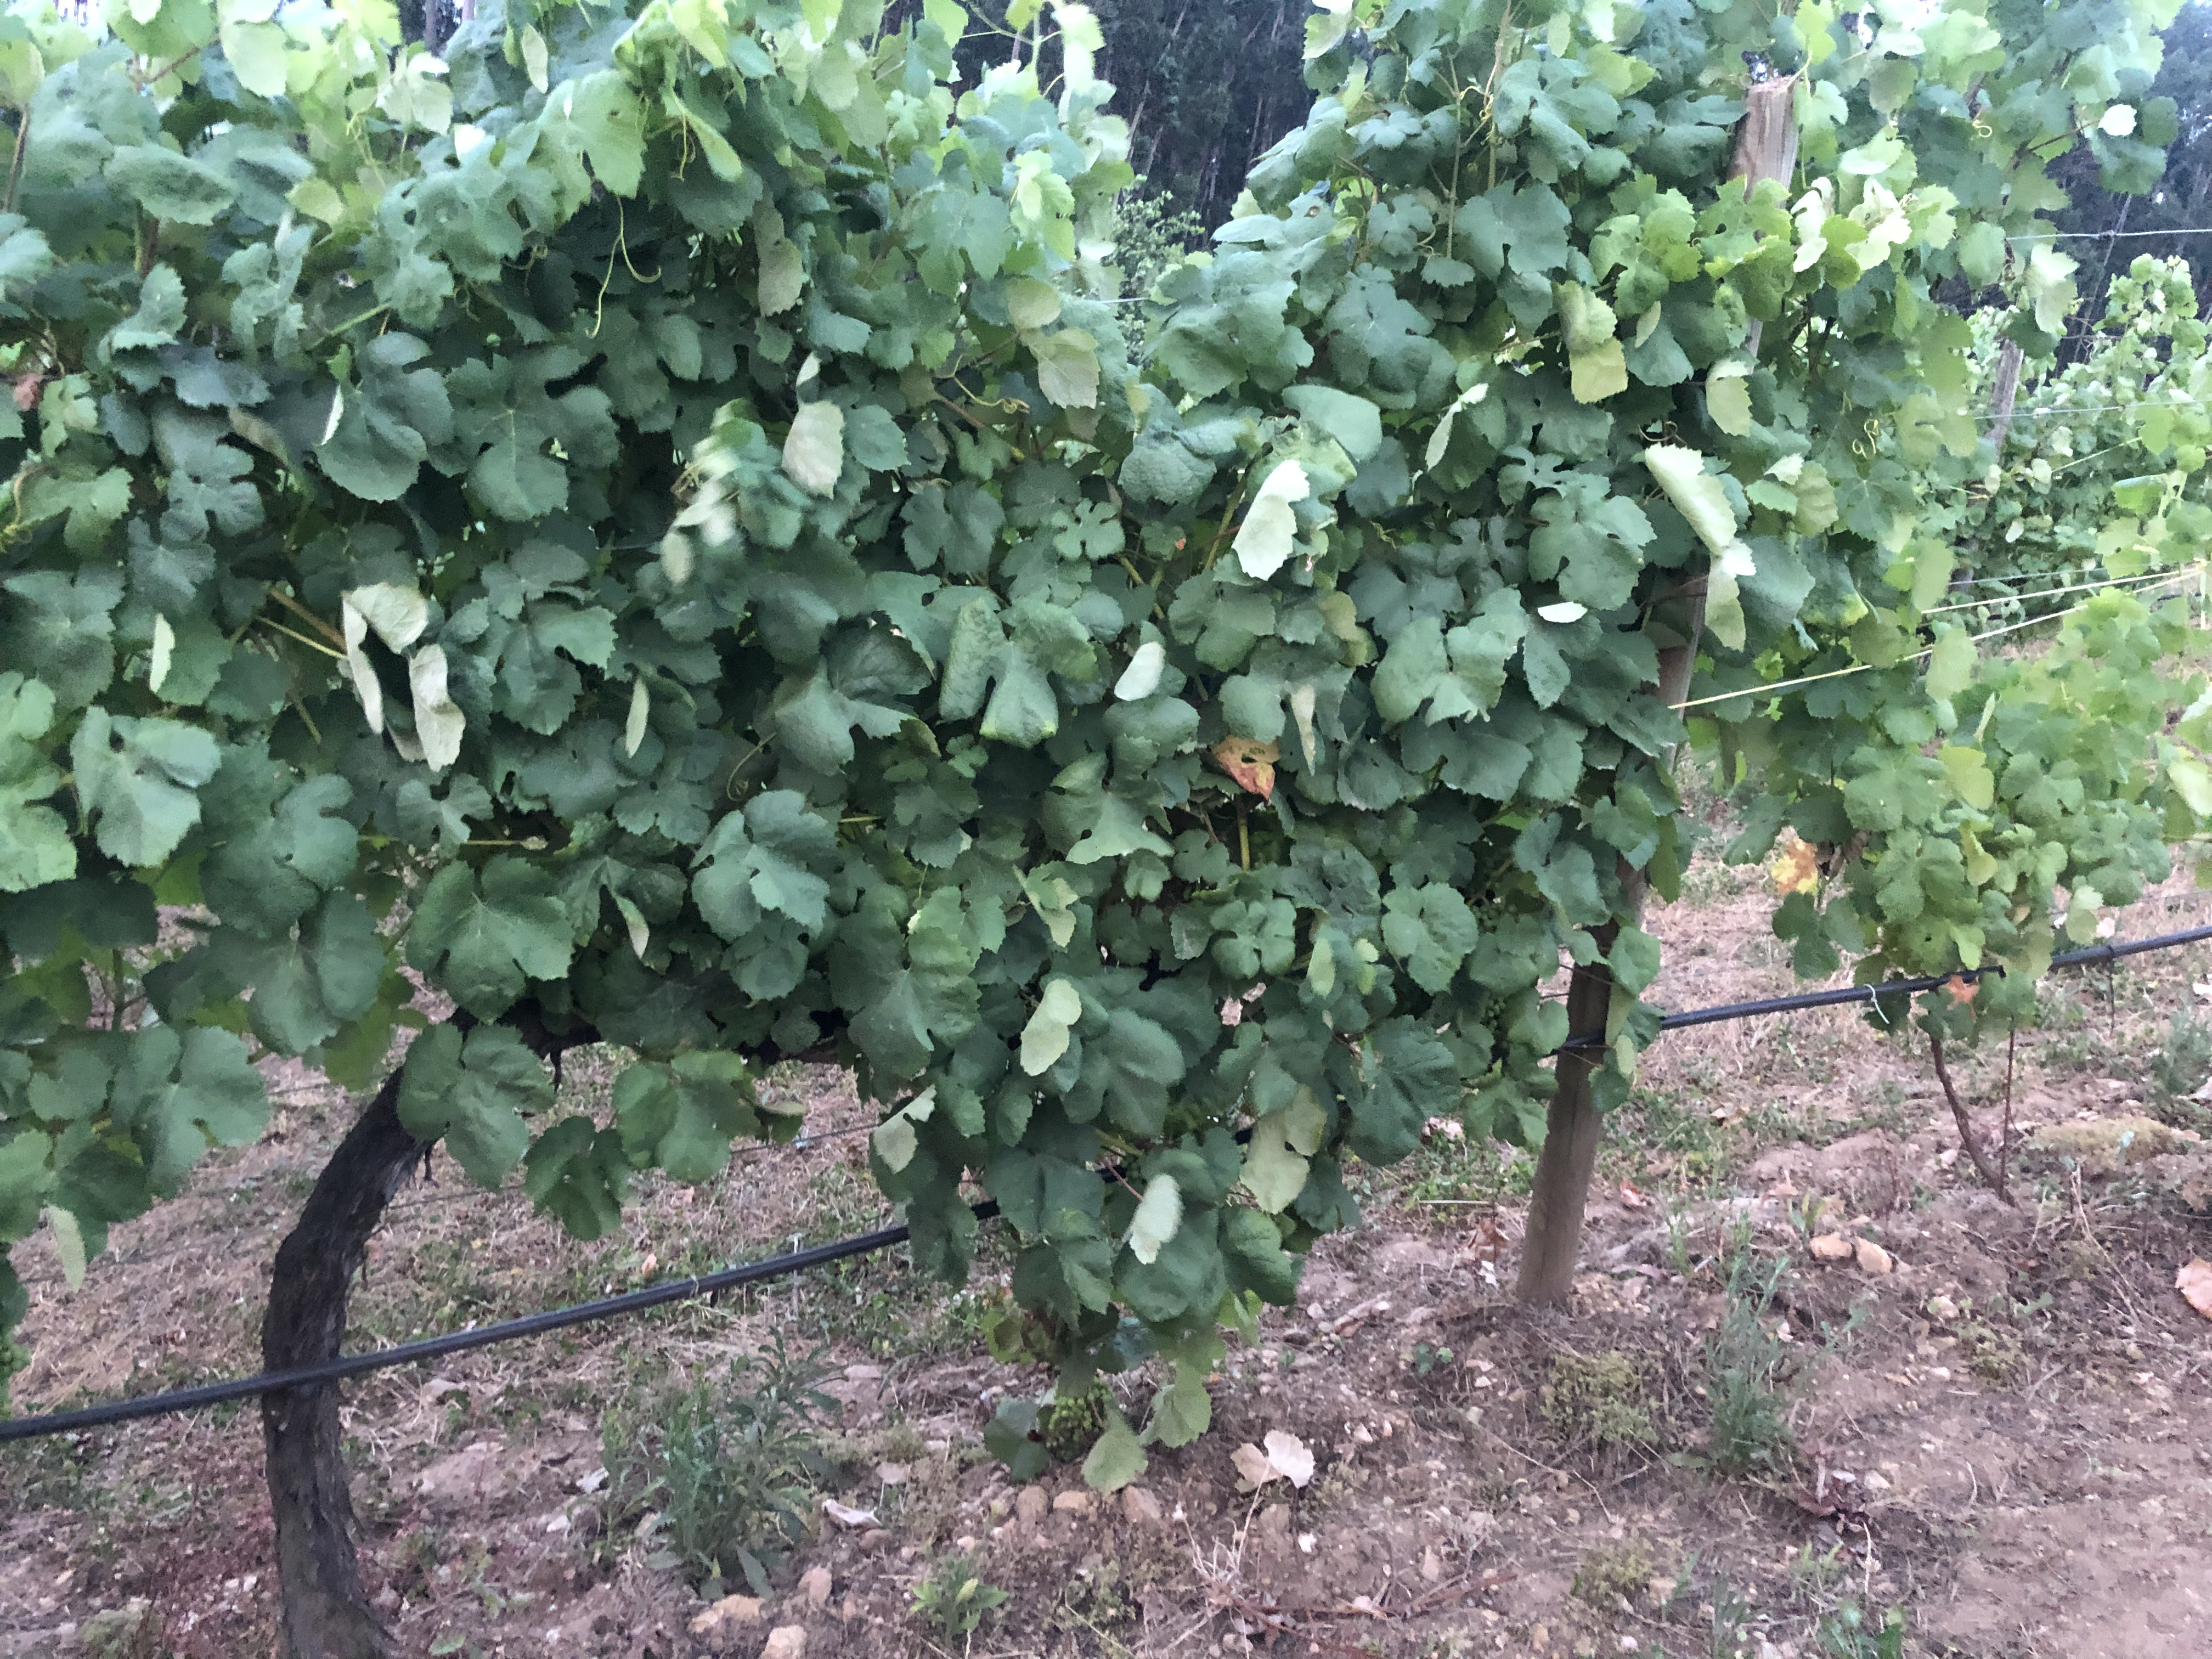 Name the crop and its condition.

grapevine, not affected by esca disease
